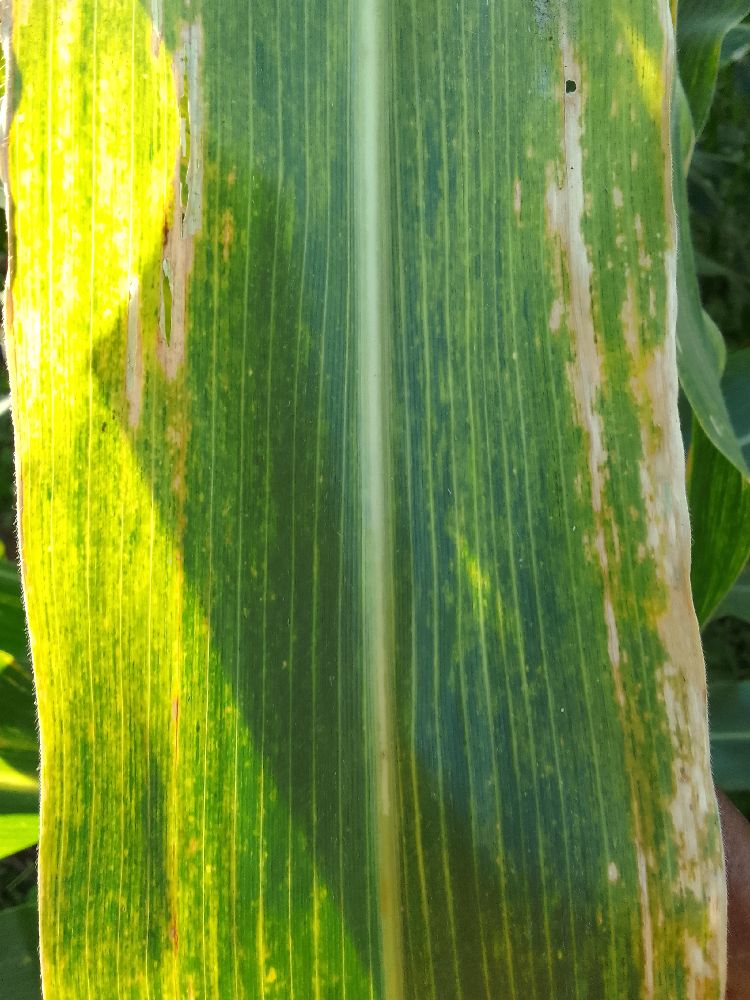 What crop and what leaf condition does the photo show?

maize, maize lethal necrosis
